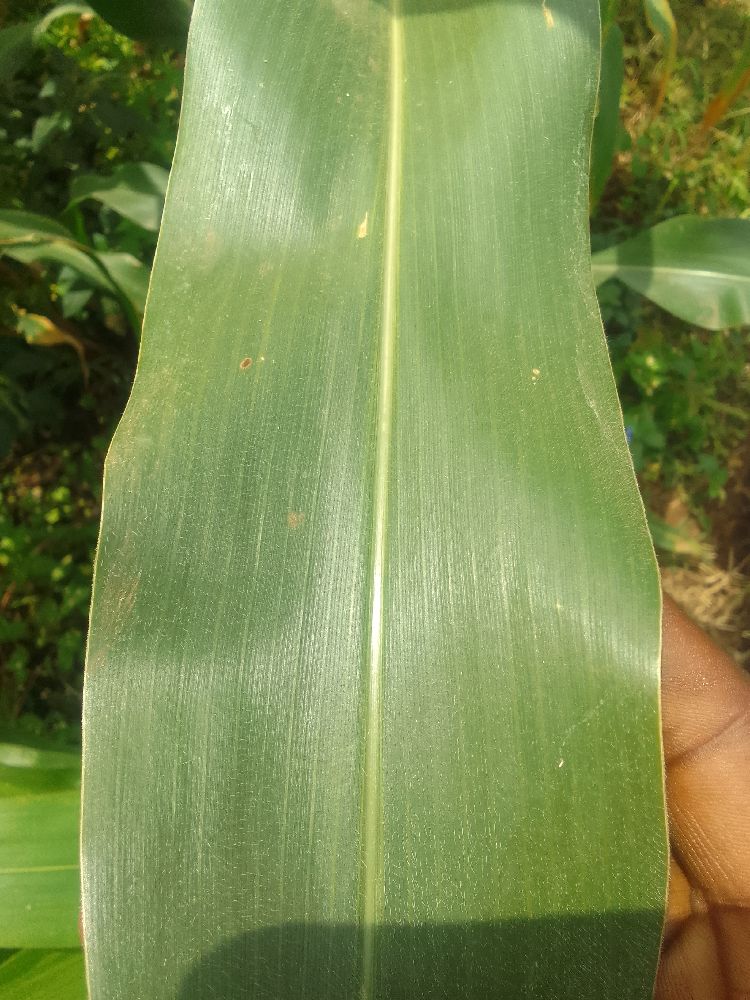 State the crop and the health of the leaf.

maize, healthy
